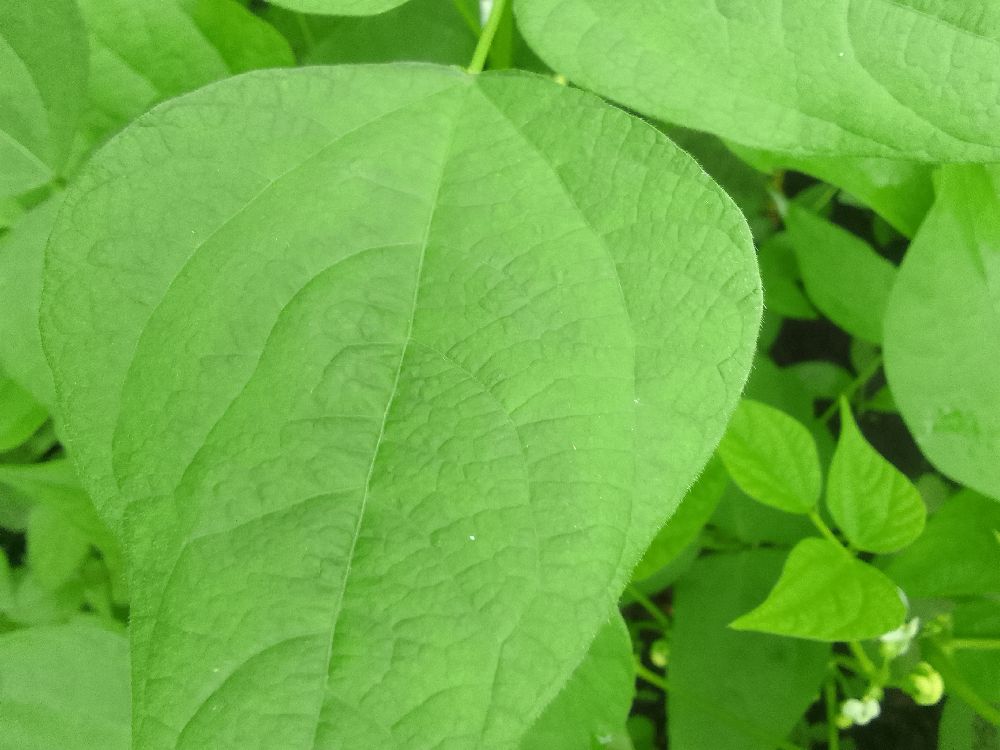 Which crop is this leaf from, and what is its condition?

common bean, healthy
